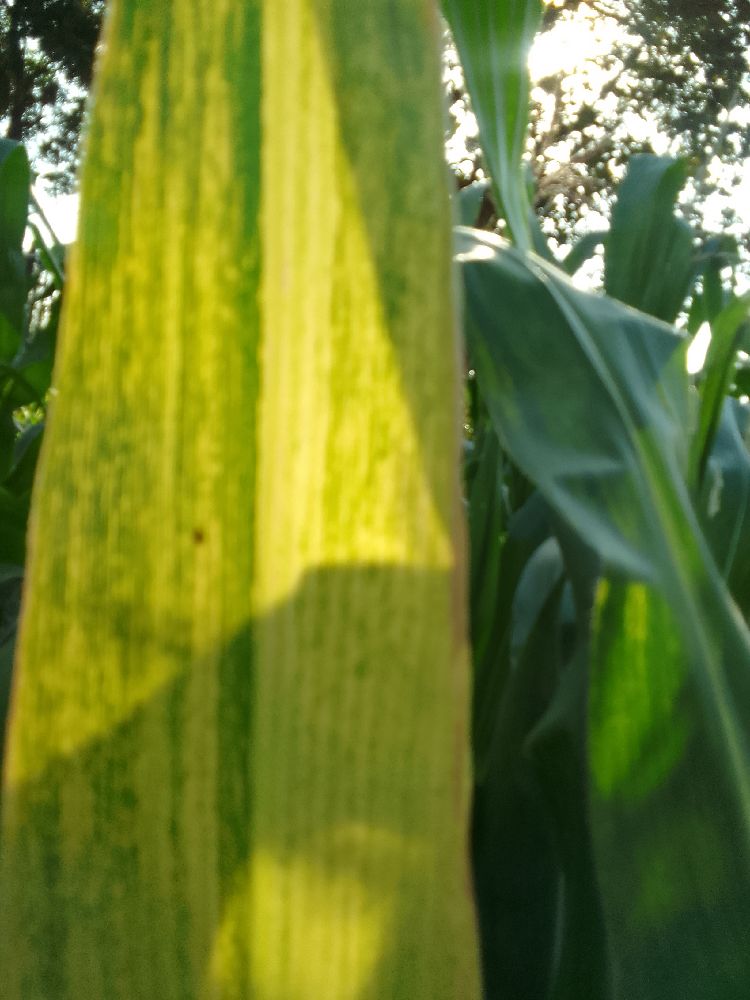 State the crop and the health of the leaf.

maize, maize lethal necrosis
